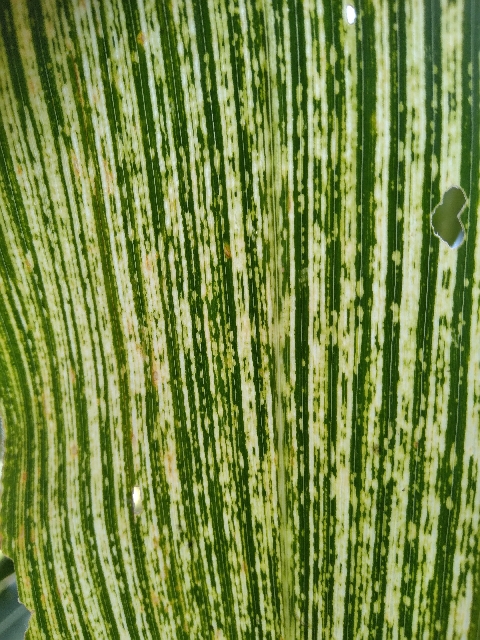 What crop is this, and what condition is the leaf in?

maize, maize streak virus
